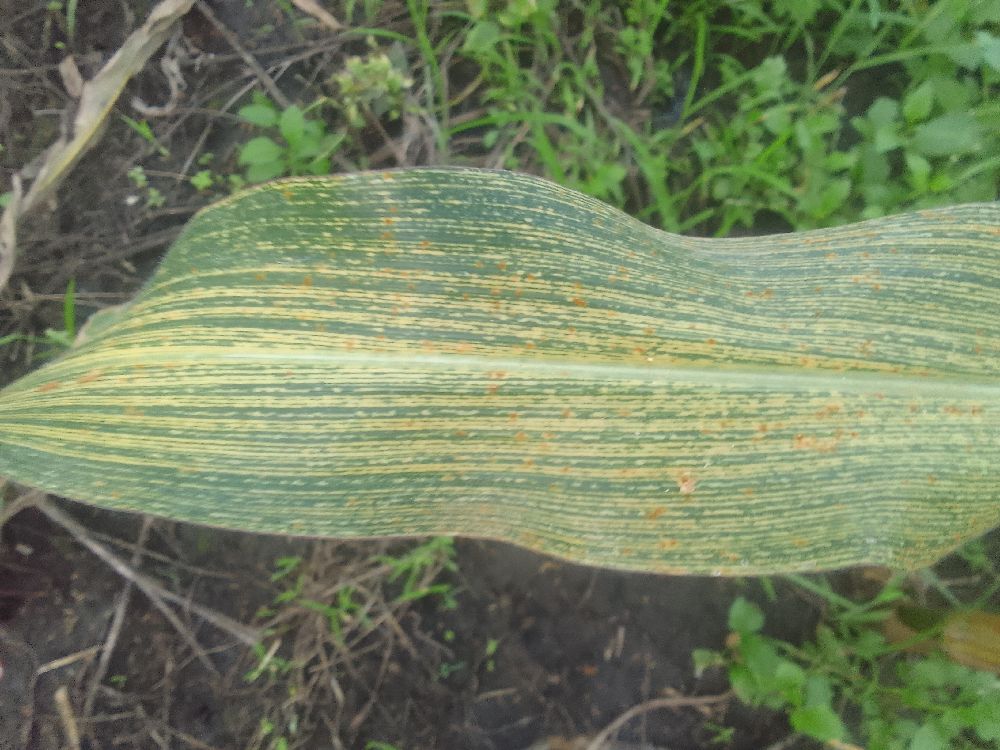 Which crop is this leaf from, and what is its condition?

maize, maize streak virus
